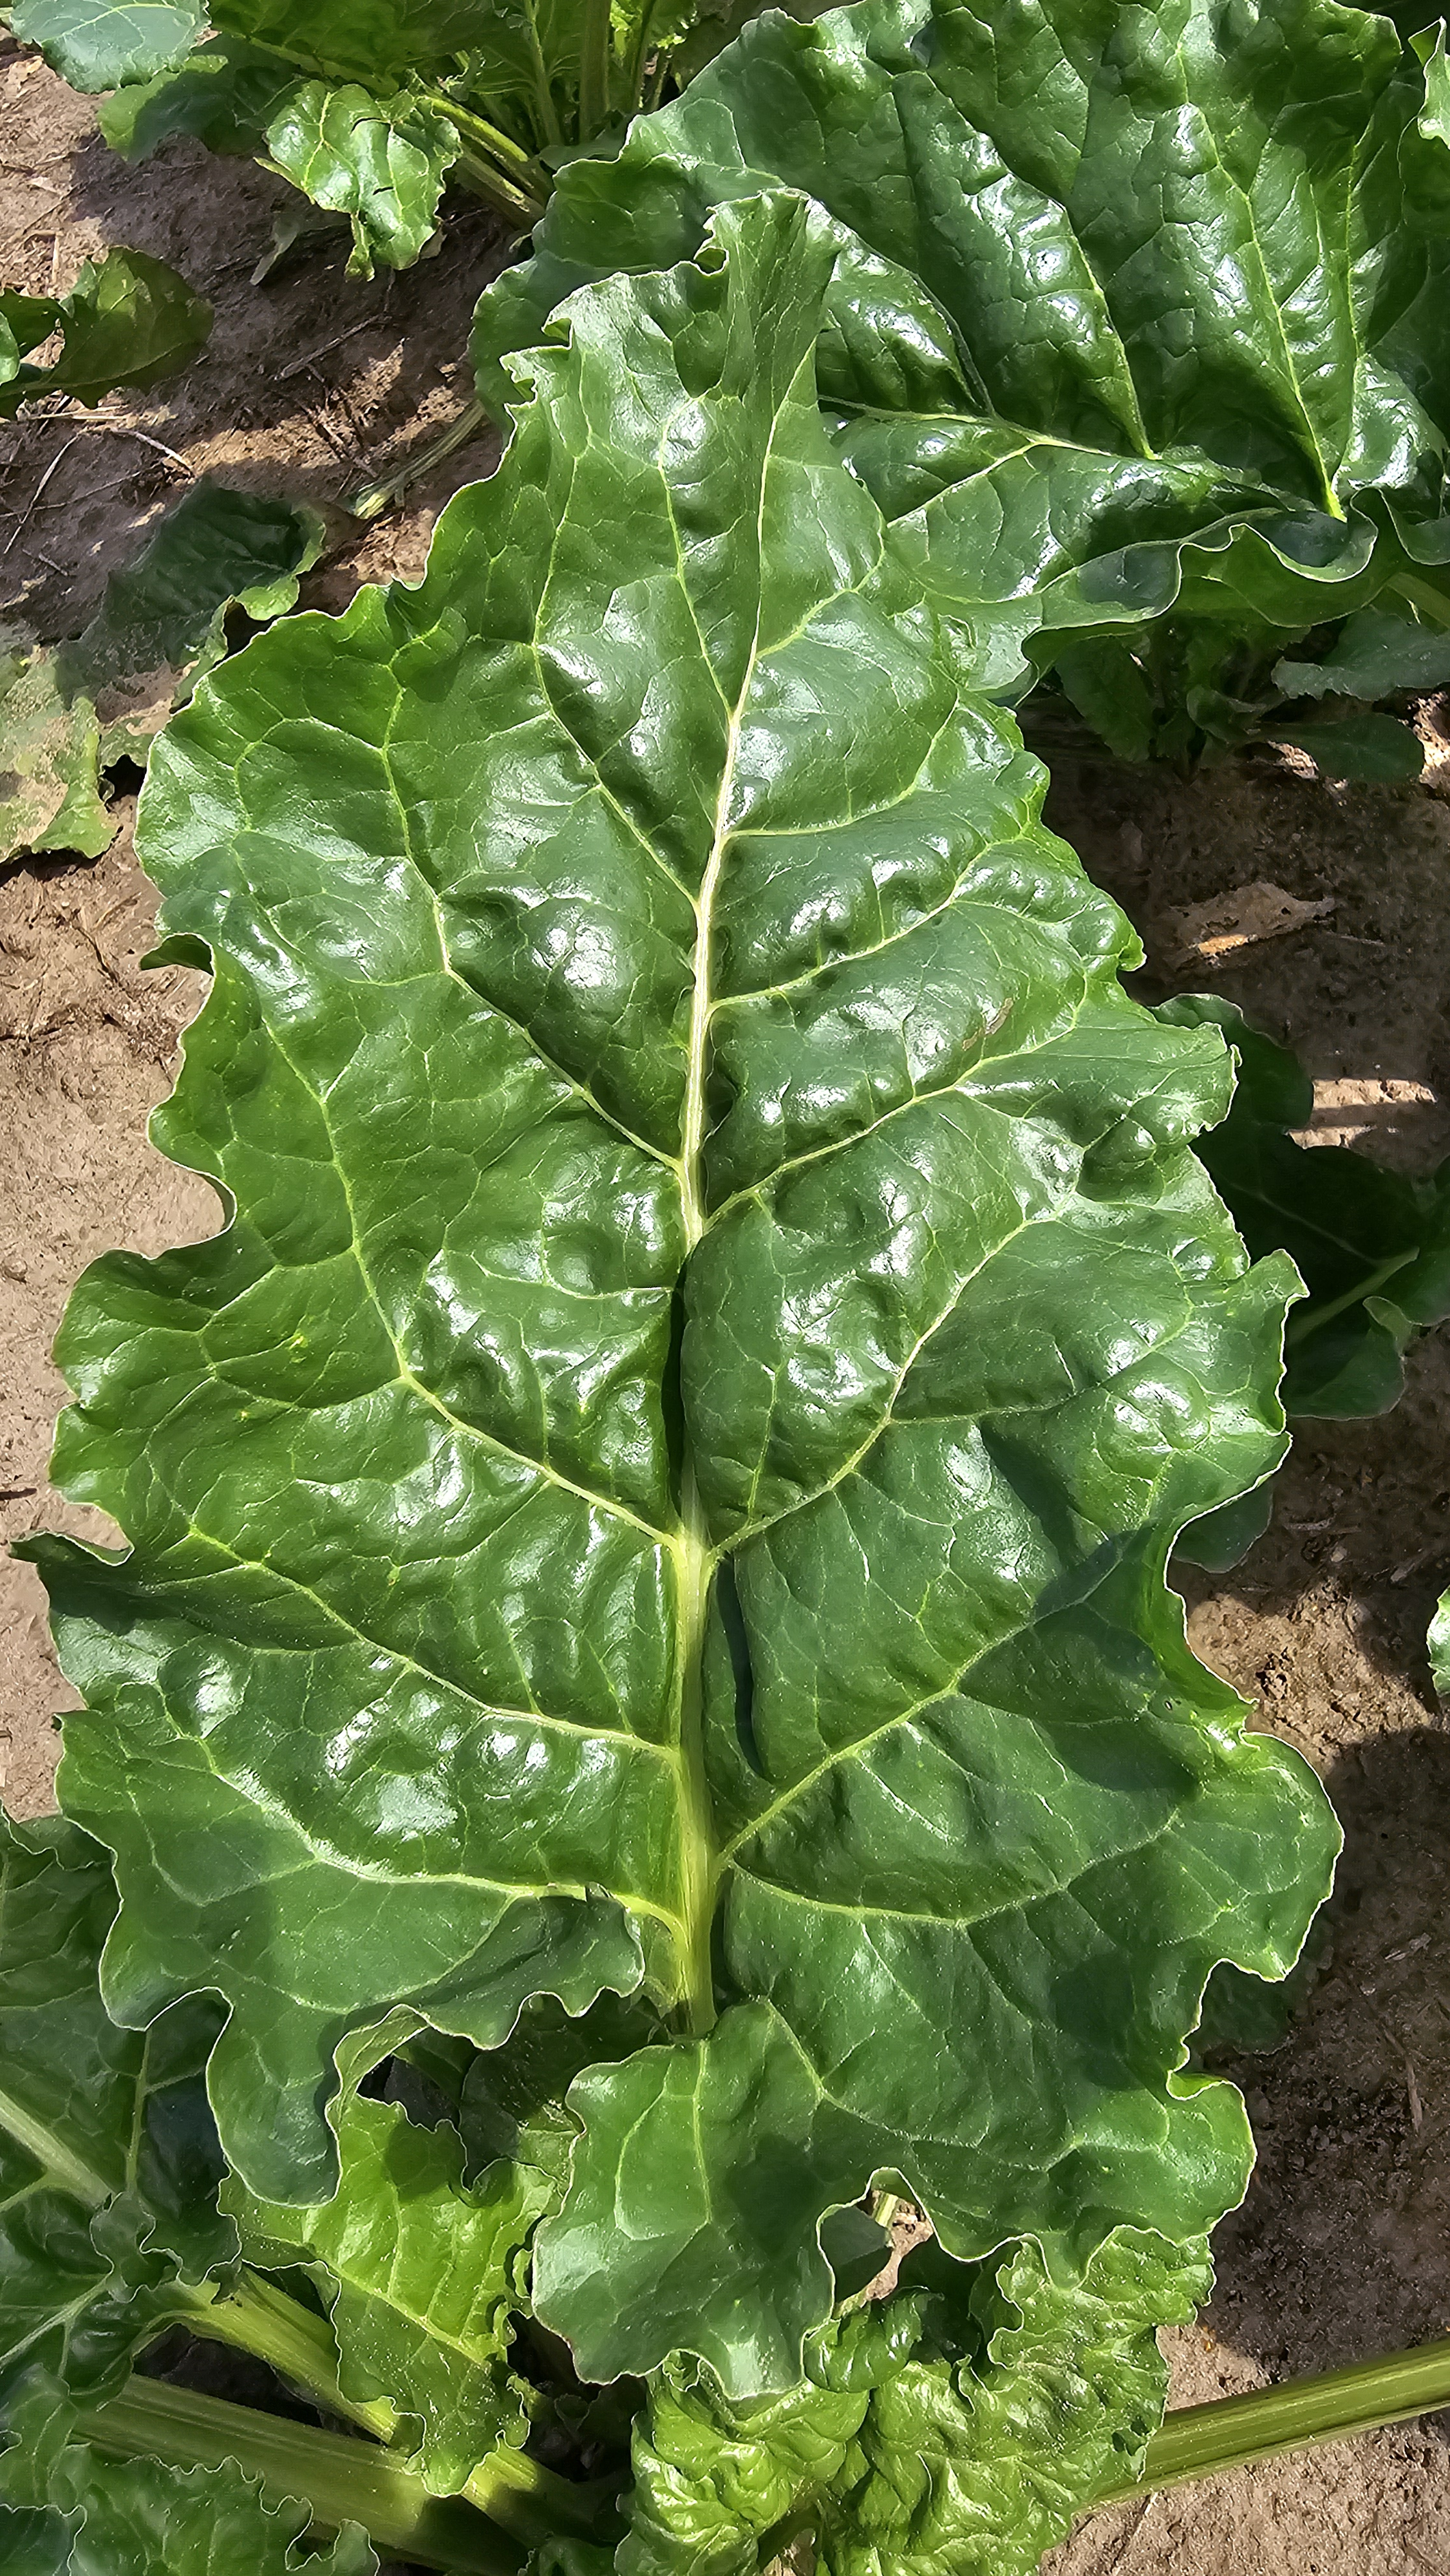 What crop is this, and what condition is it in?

beet, unaffected
